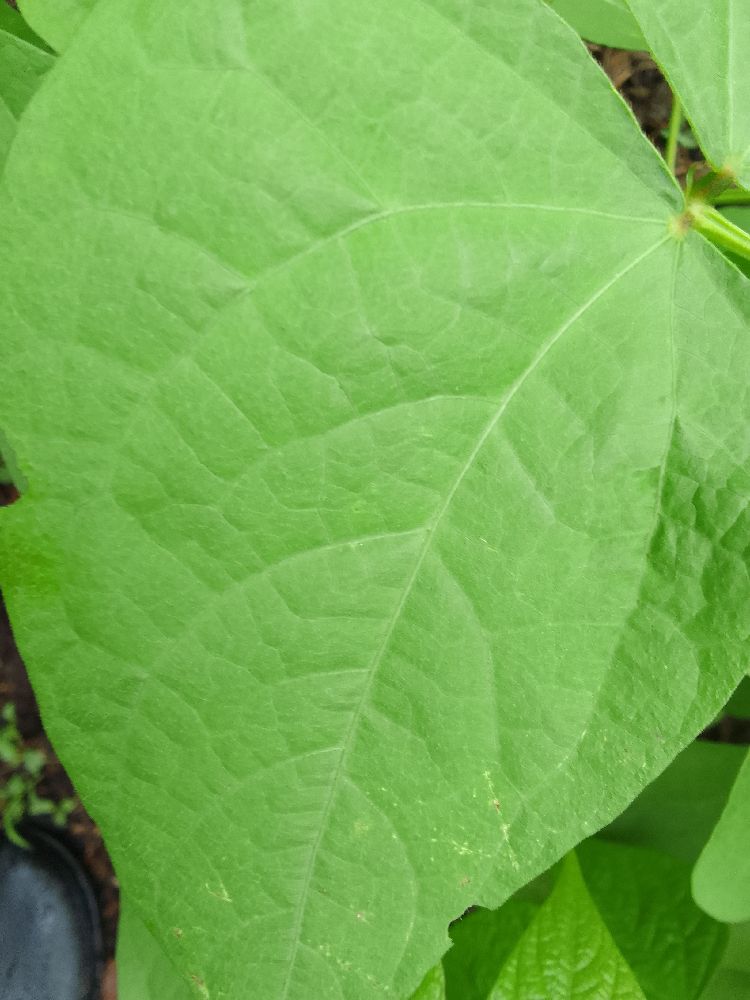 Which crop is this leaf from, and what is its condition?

common bean, healthy
